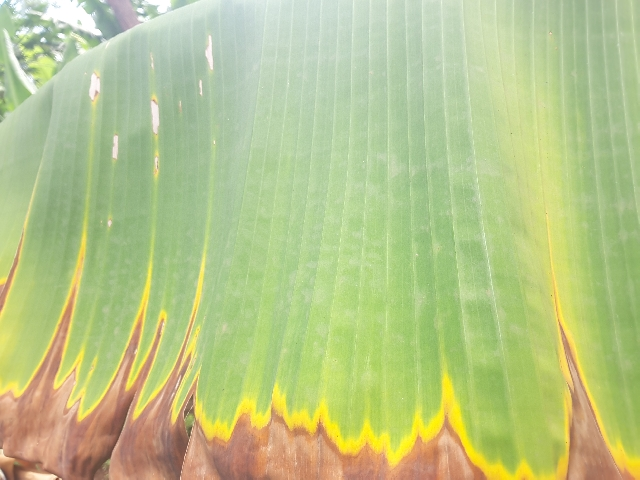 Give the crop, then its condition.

banana, fusarium wilt race 1
